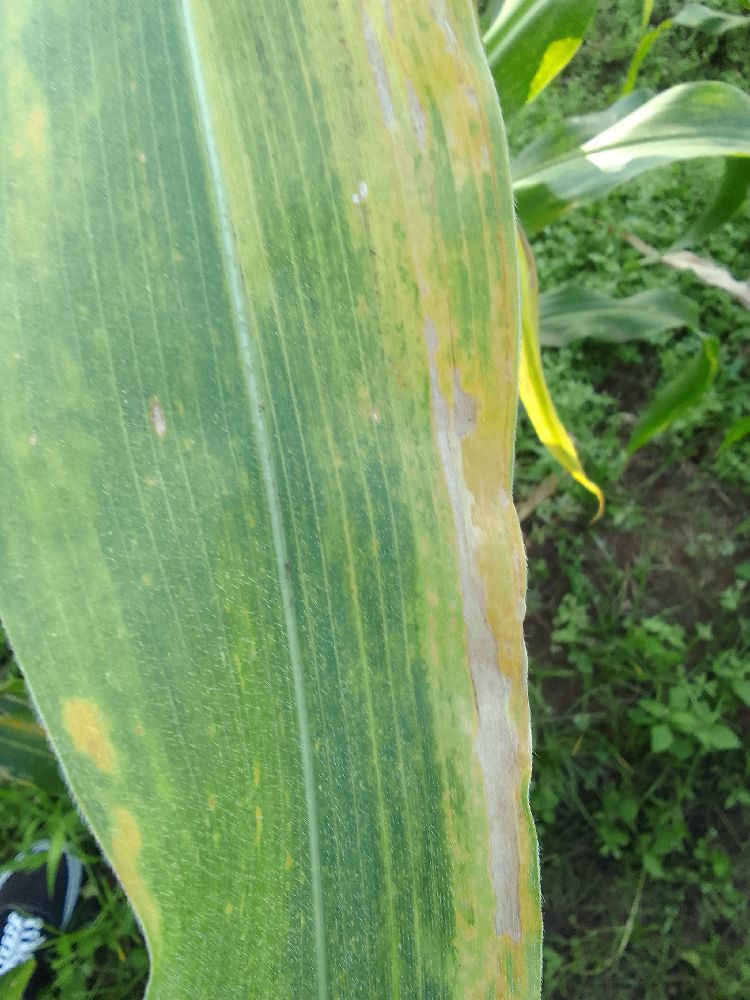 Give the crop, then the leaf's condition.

maize, maize lethal necrosis
